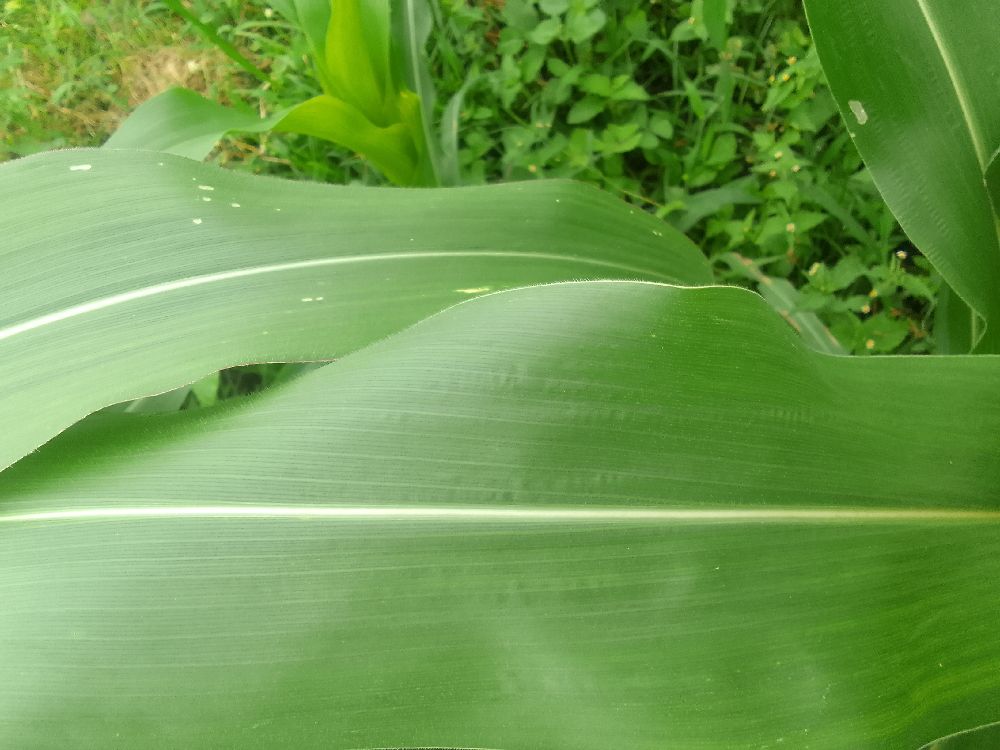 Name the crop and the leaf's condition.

maize, healthy
